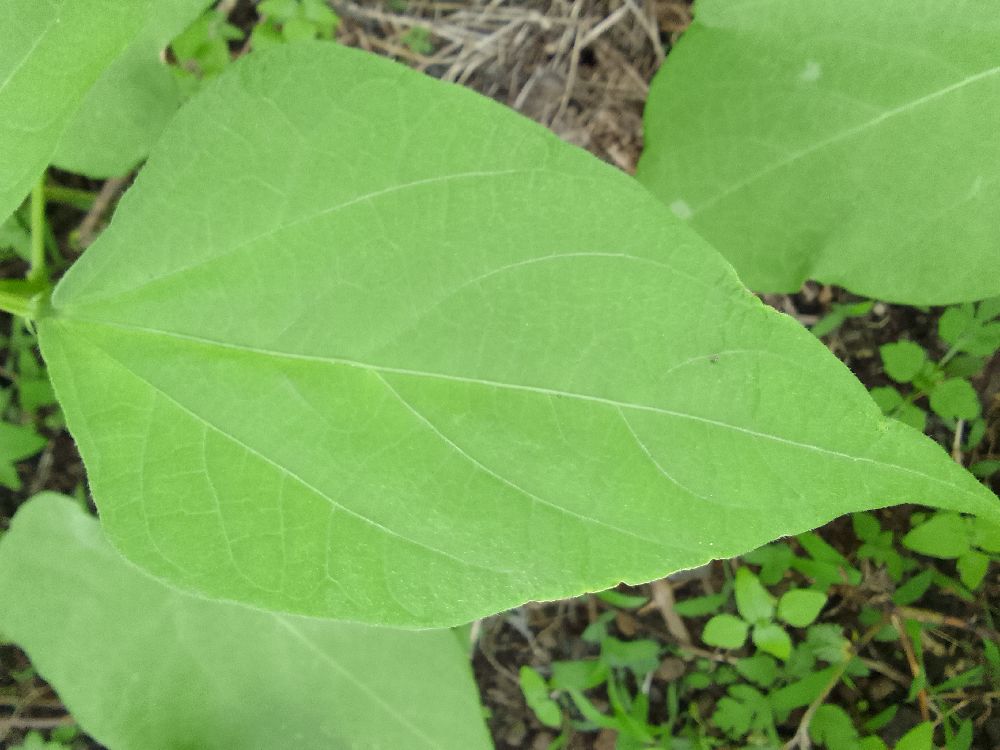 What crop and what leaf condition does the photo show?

common bean, healthy
